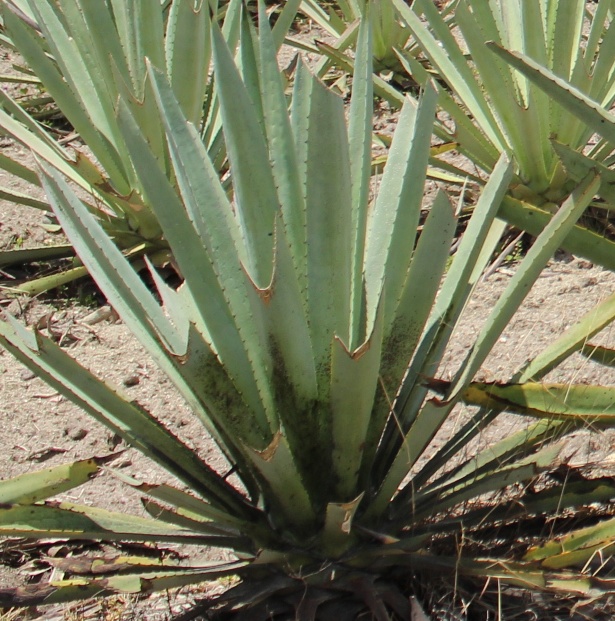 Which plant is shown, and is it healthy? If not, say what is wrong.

agave, spotted
